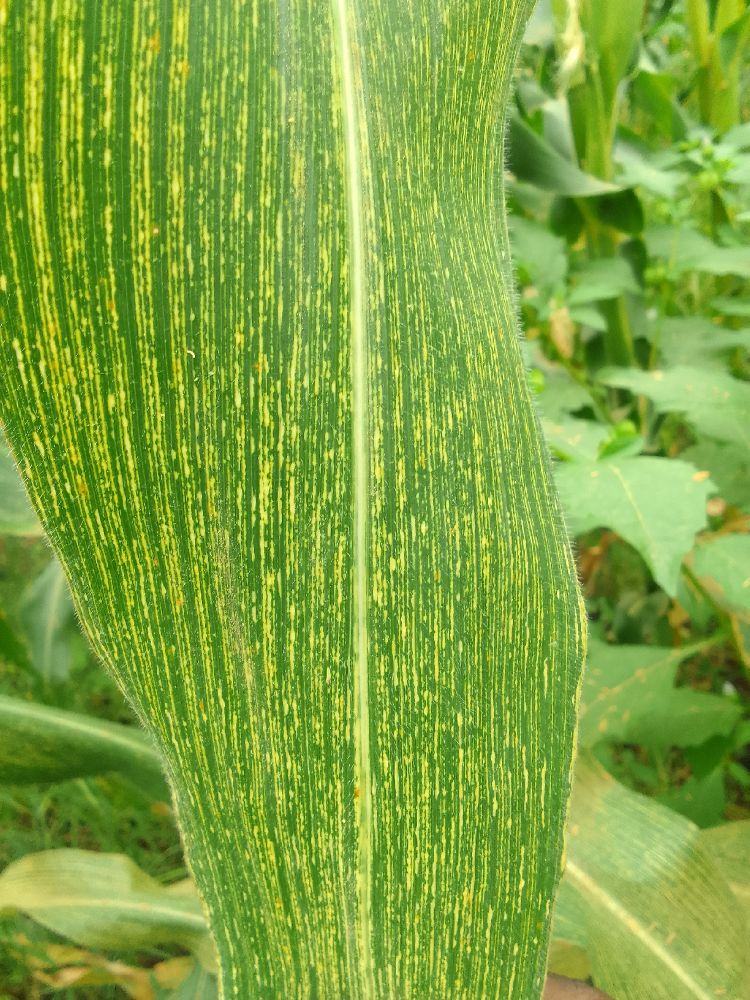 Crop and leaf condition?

maize, maize streak virus
